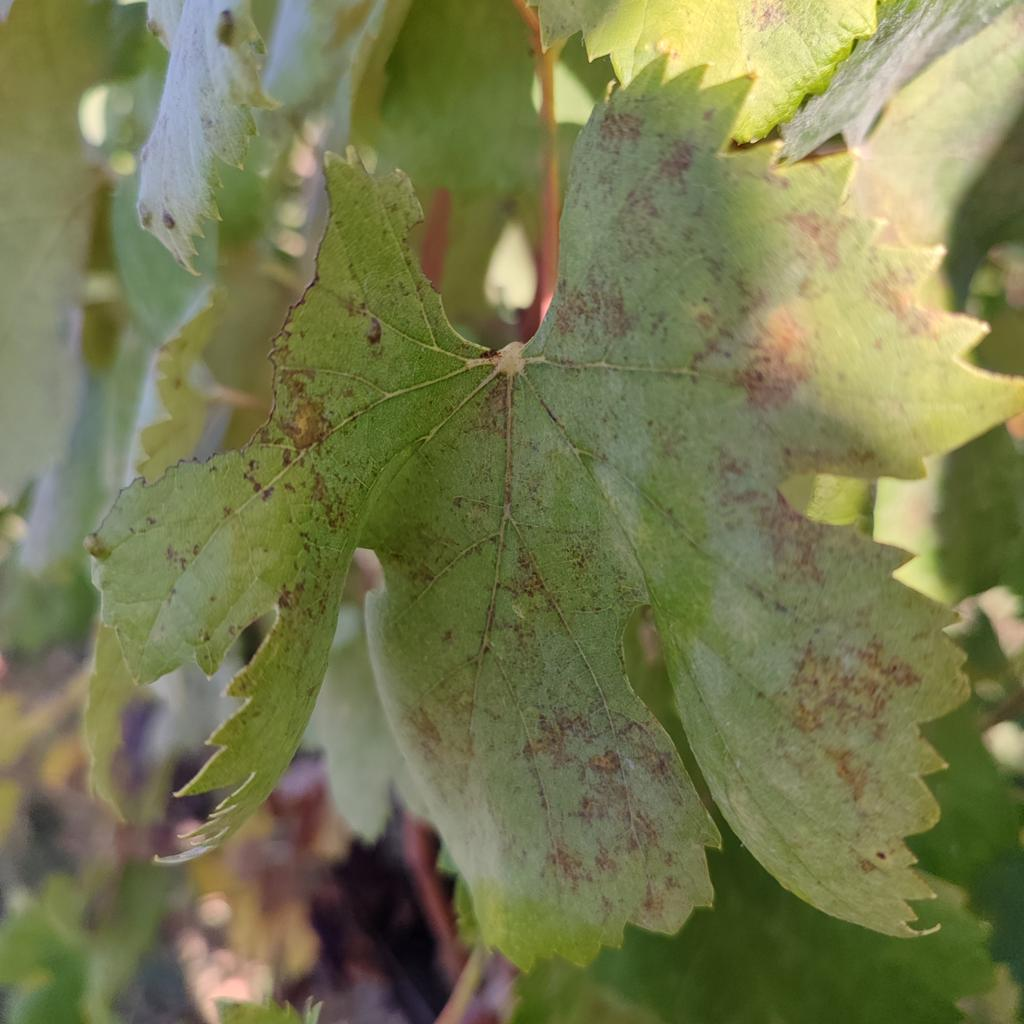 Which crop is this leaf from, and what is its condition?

grapevine, powdery mildew
